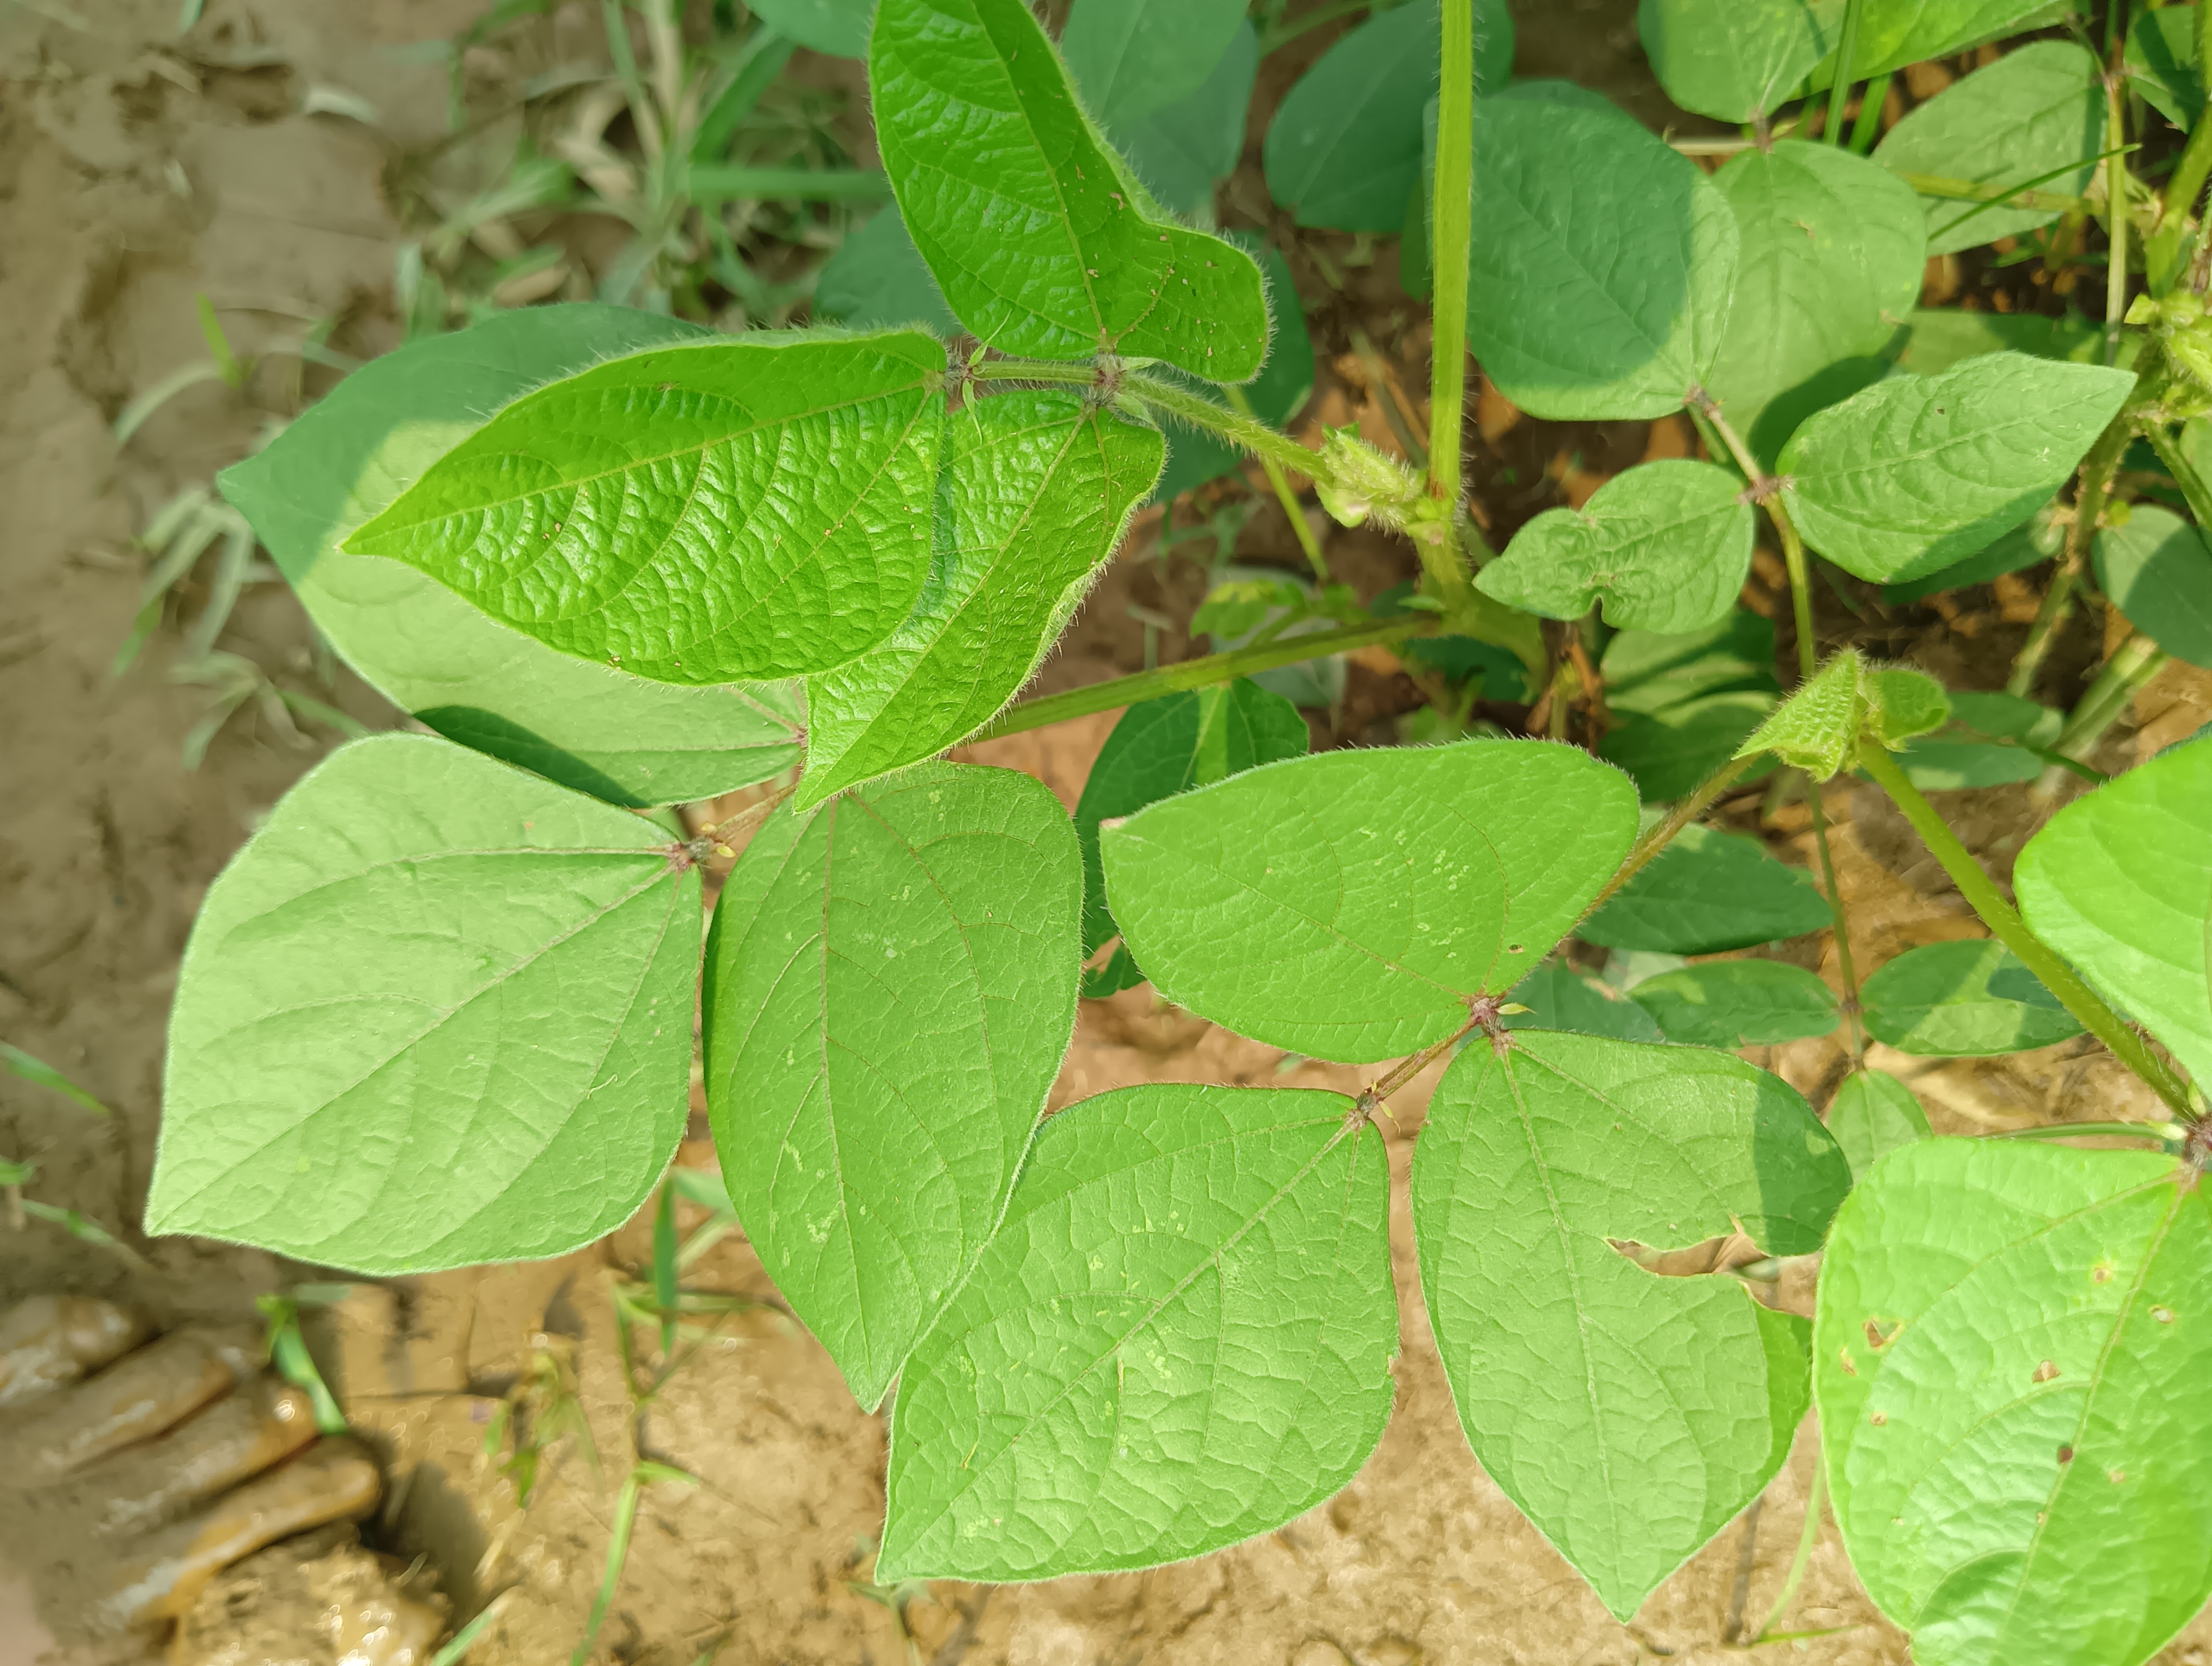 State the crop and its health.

mungbean, healthy
